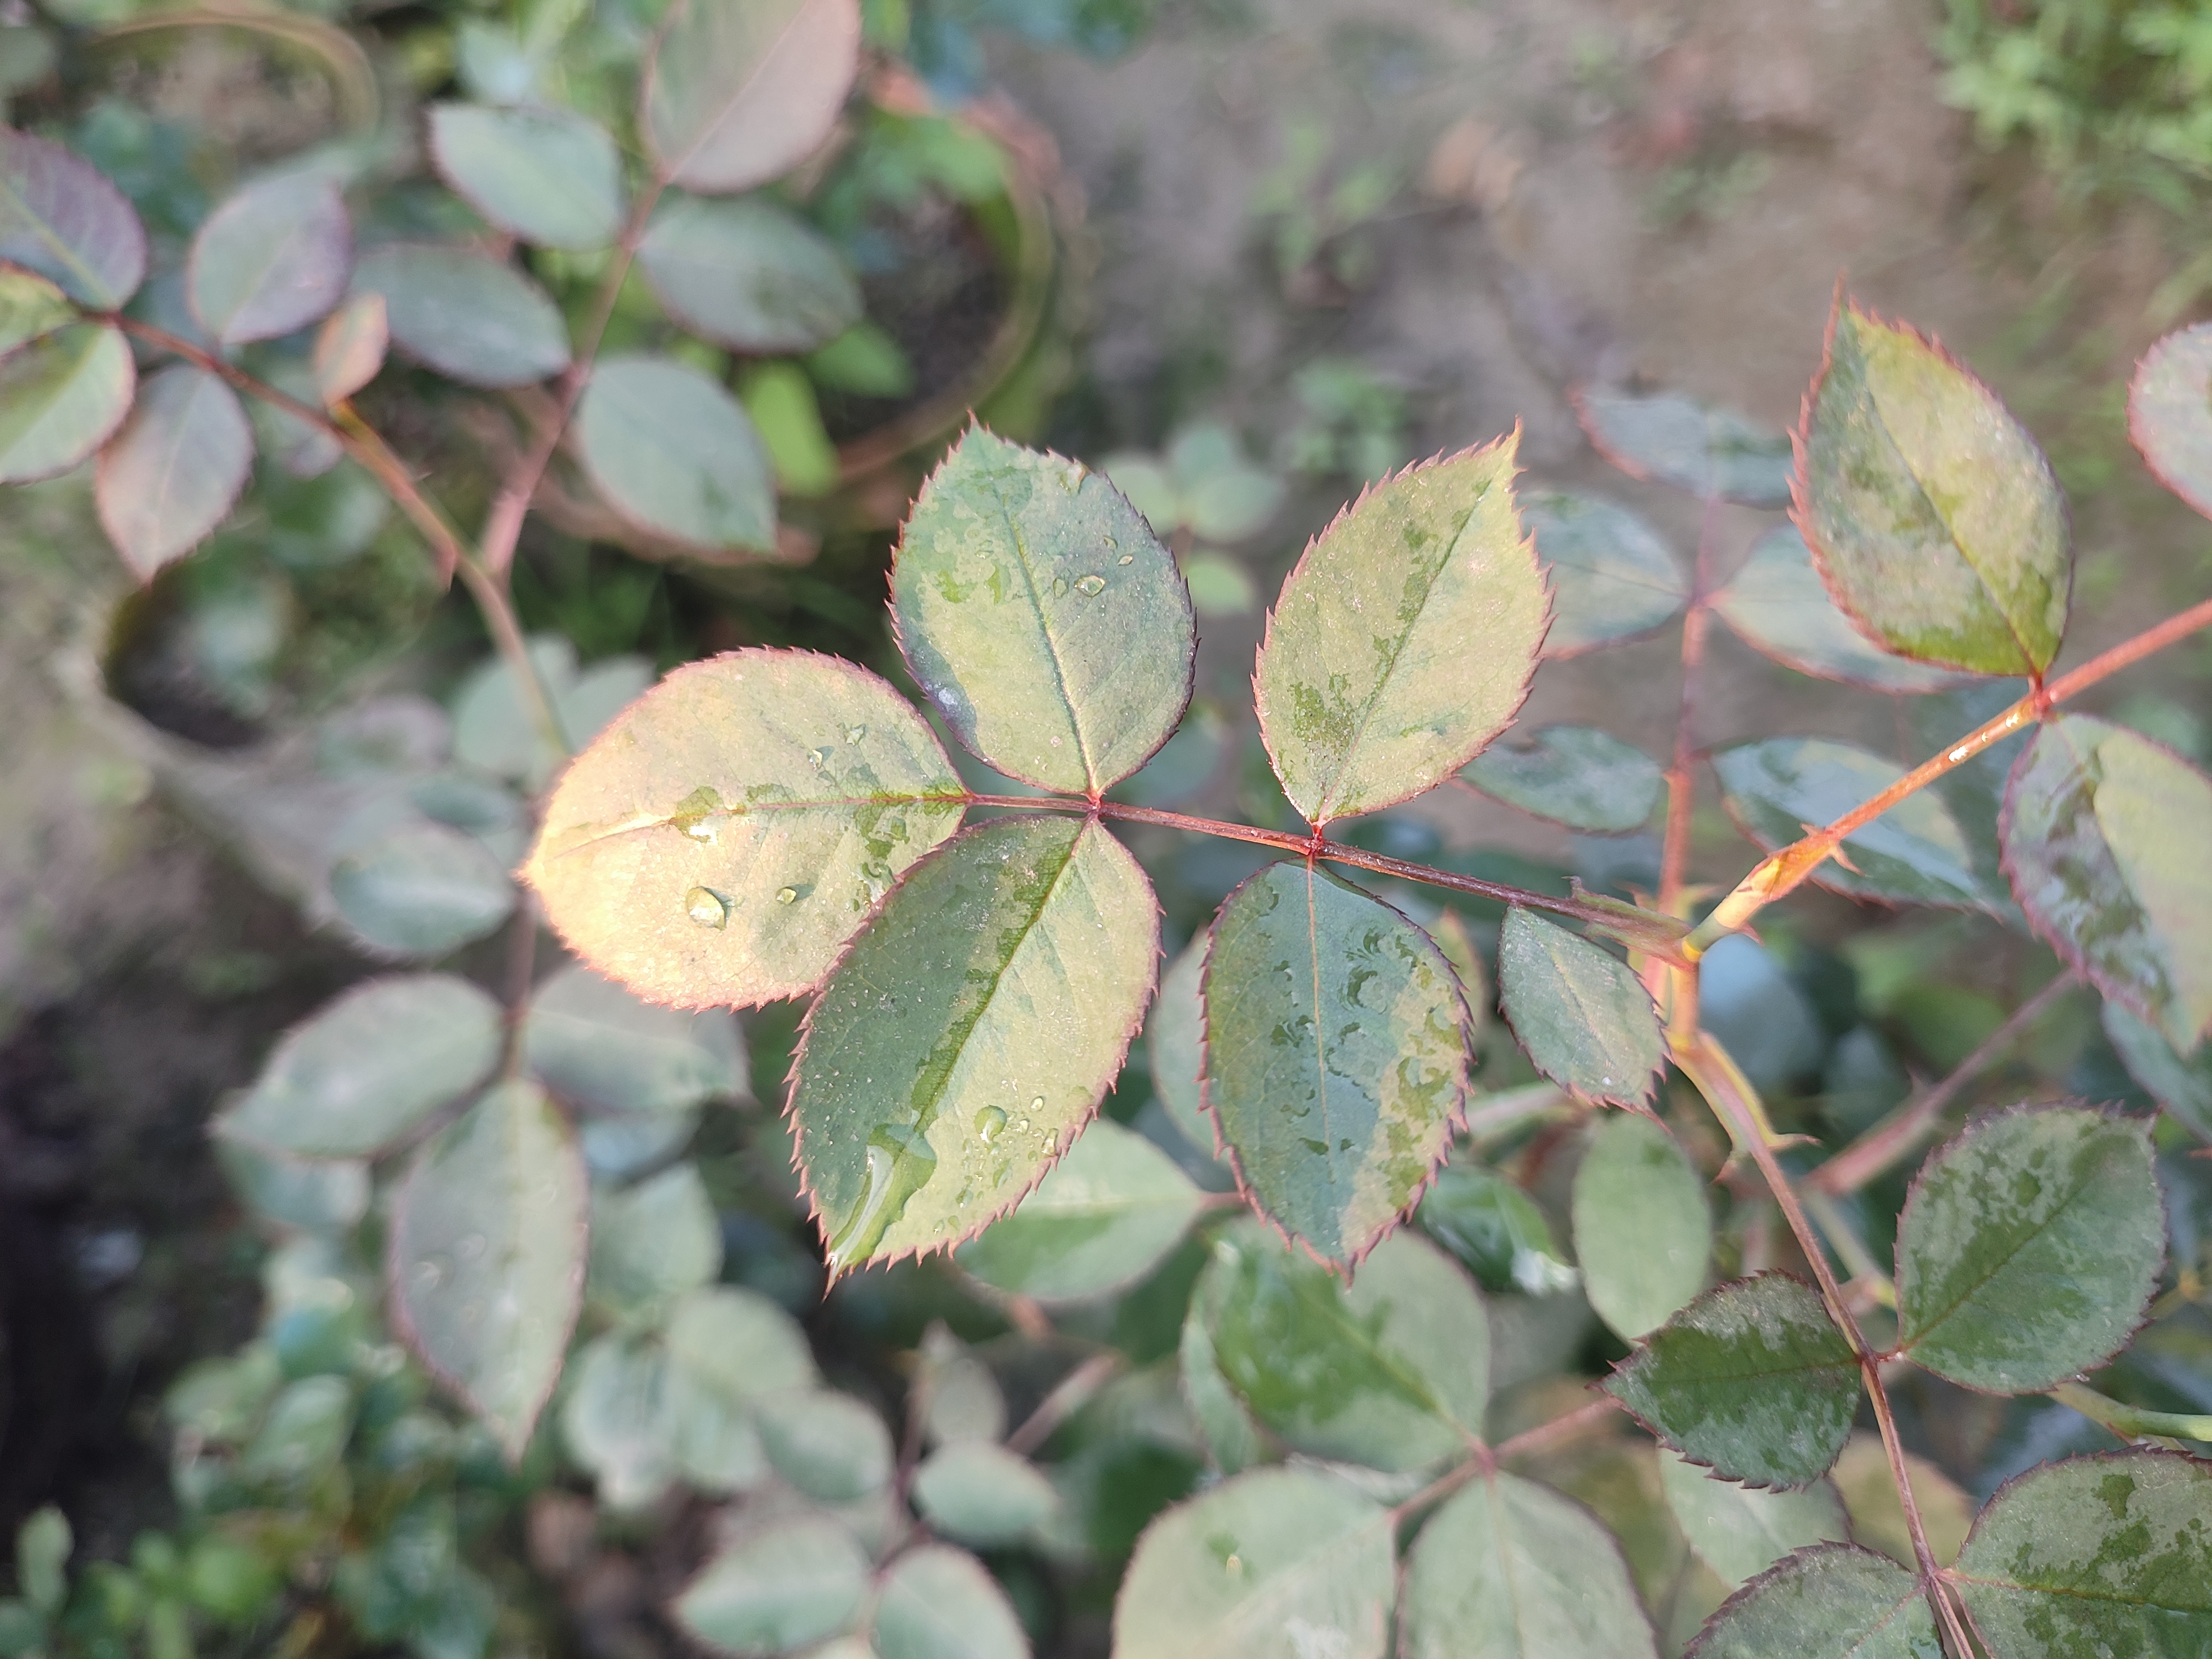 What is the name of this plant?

rose
